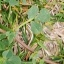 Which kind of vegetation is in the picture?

unstructured weed
